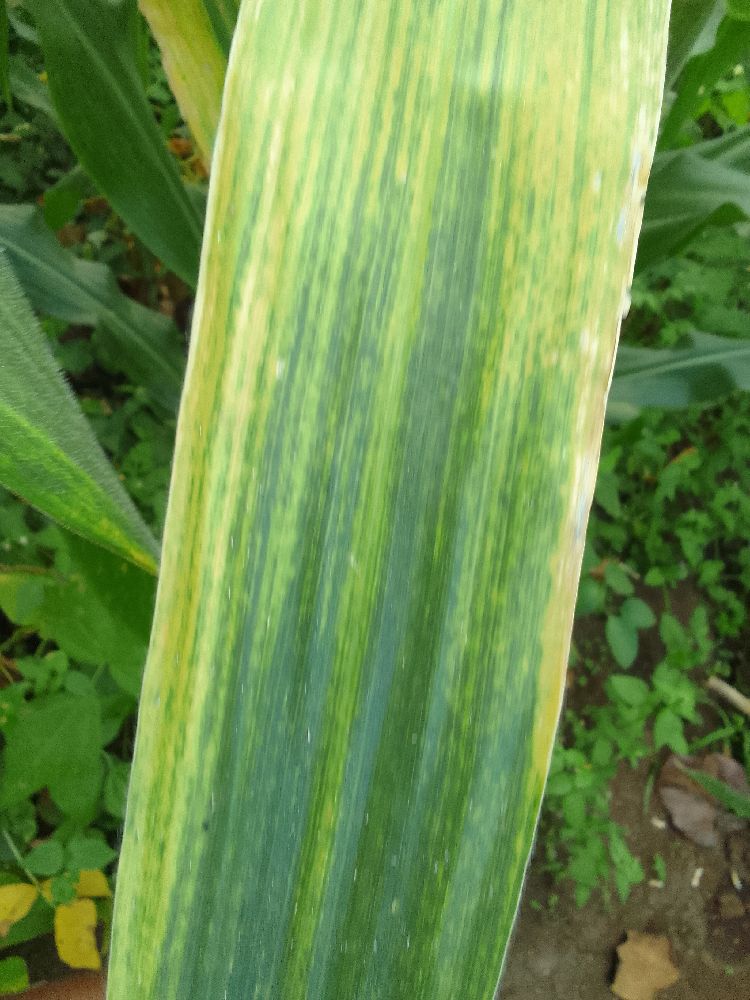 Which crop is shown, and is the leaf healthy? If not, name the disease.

maize, maize lethal necrosis
